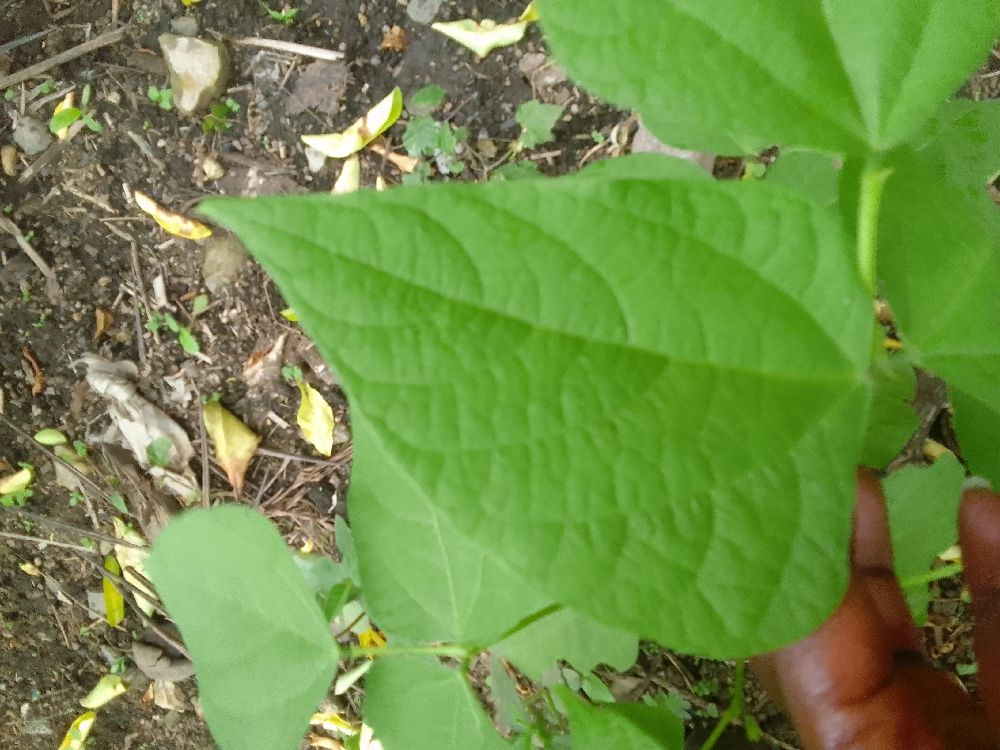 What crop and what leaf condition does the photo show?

common bean, healthy
